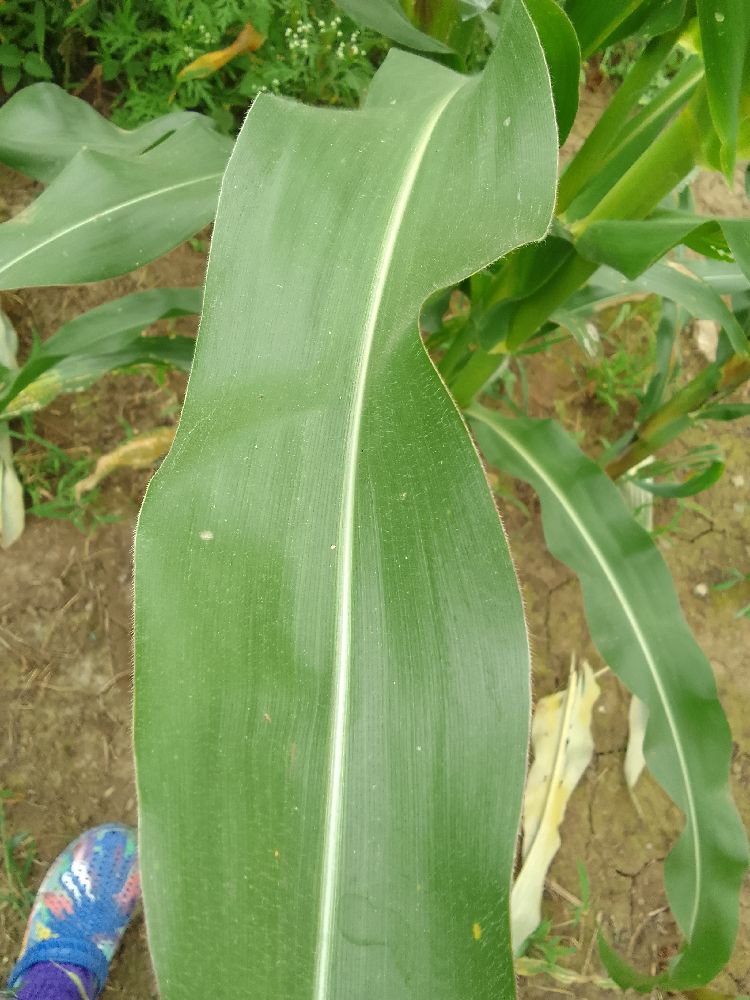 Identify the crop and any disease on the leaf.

maize, healthy
